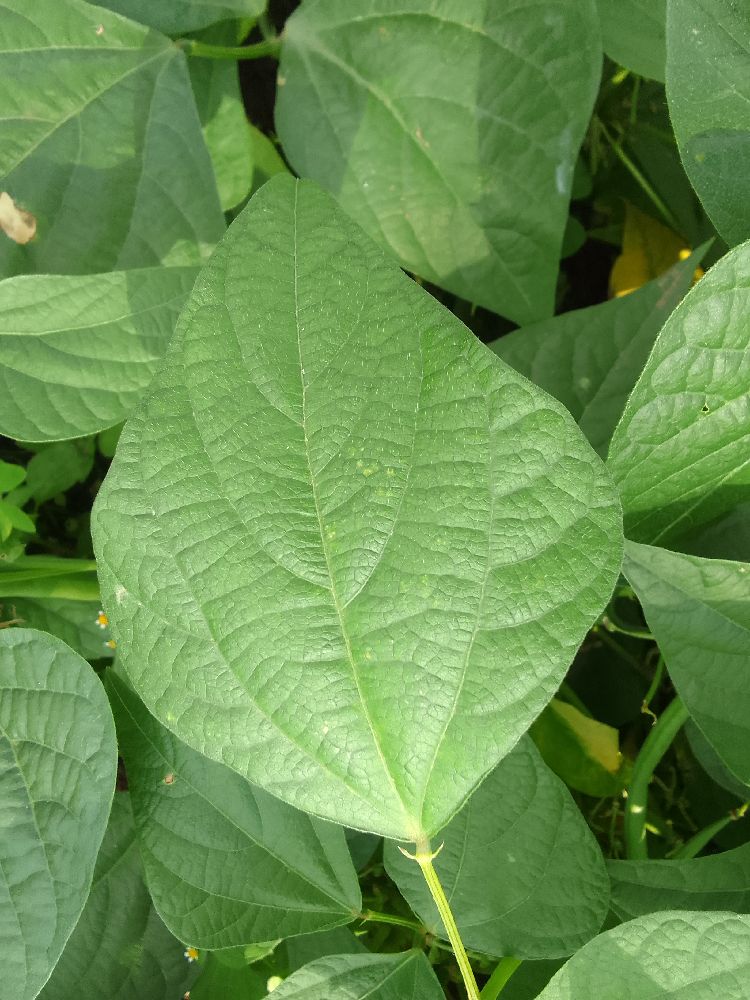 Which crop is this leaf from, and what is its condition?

common bean, healthy
